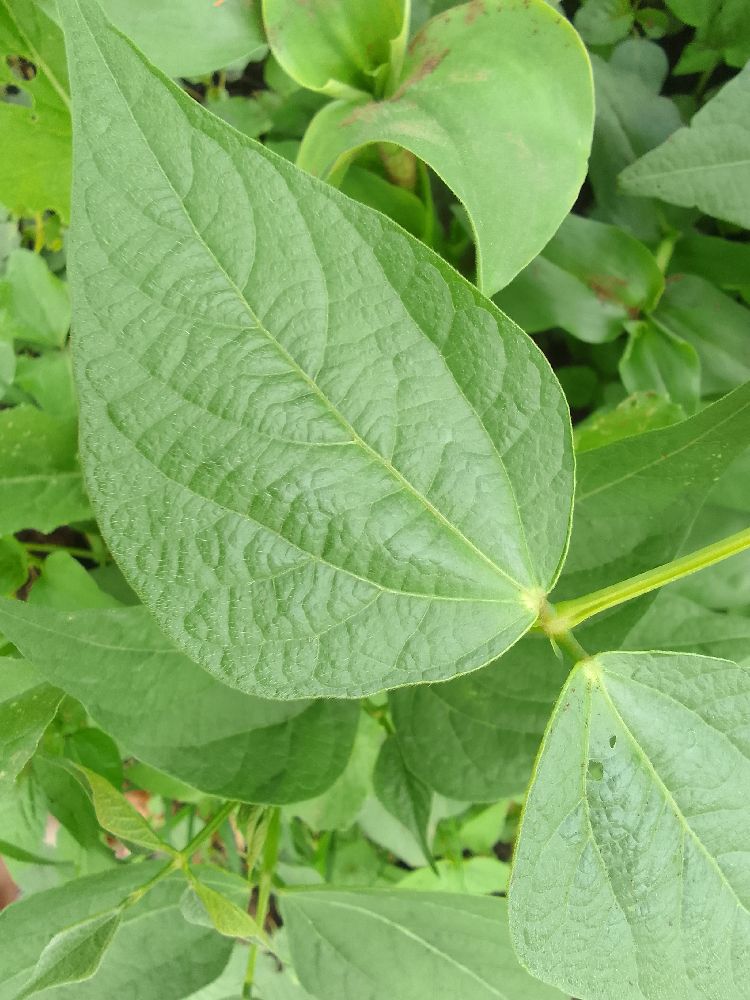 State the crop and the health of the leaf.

common bean, healthy
